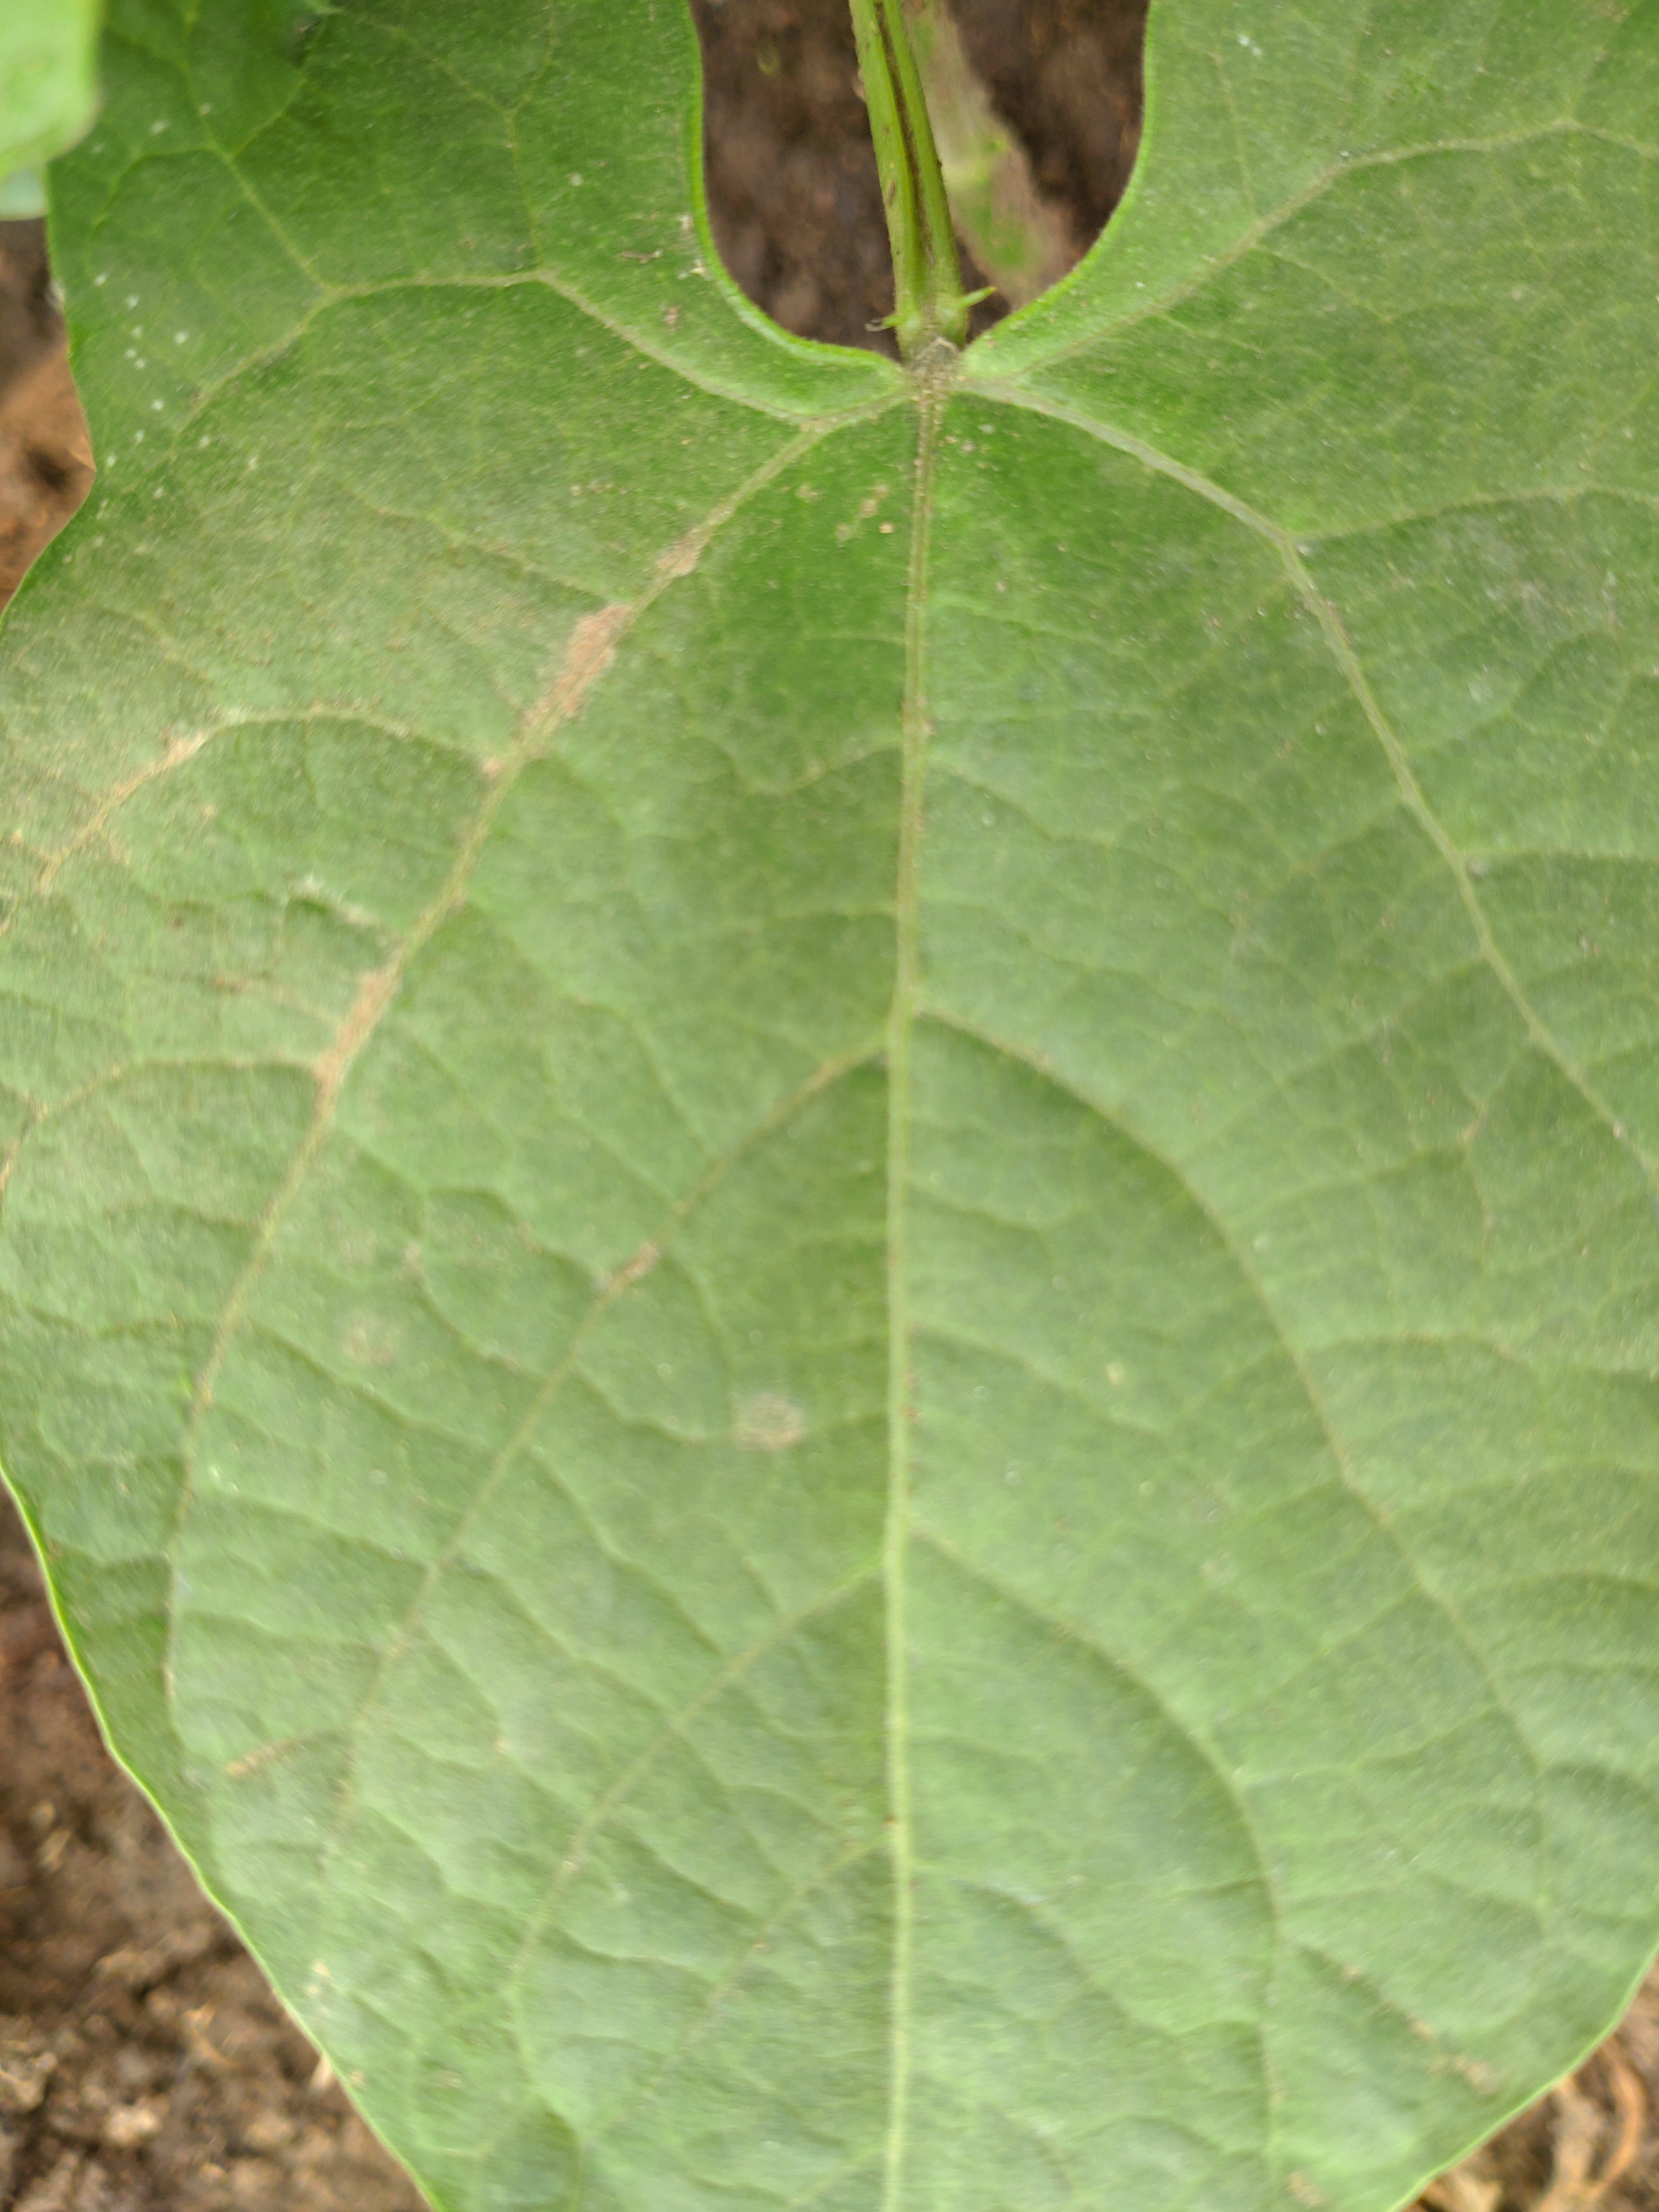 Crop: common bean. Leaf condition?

healthy
